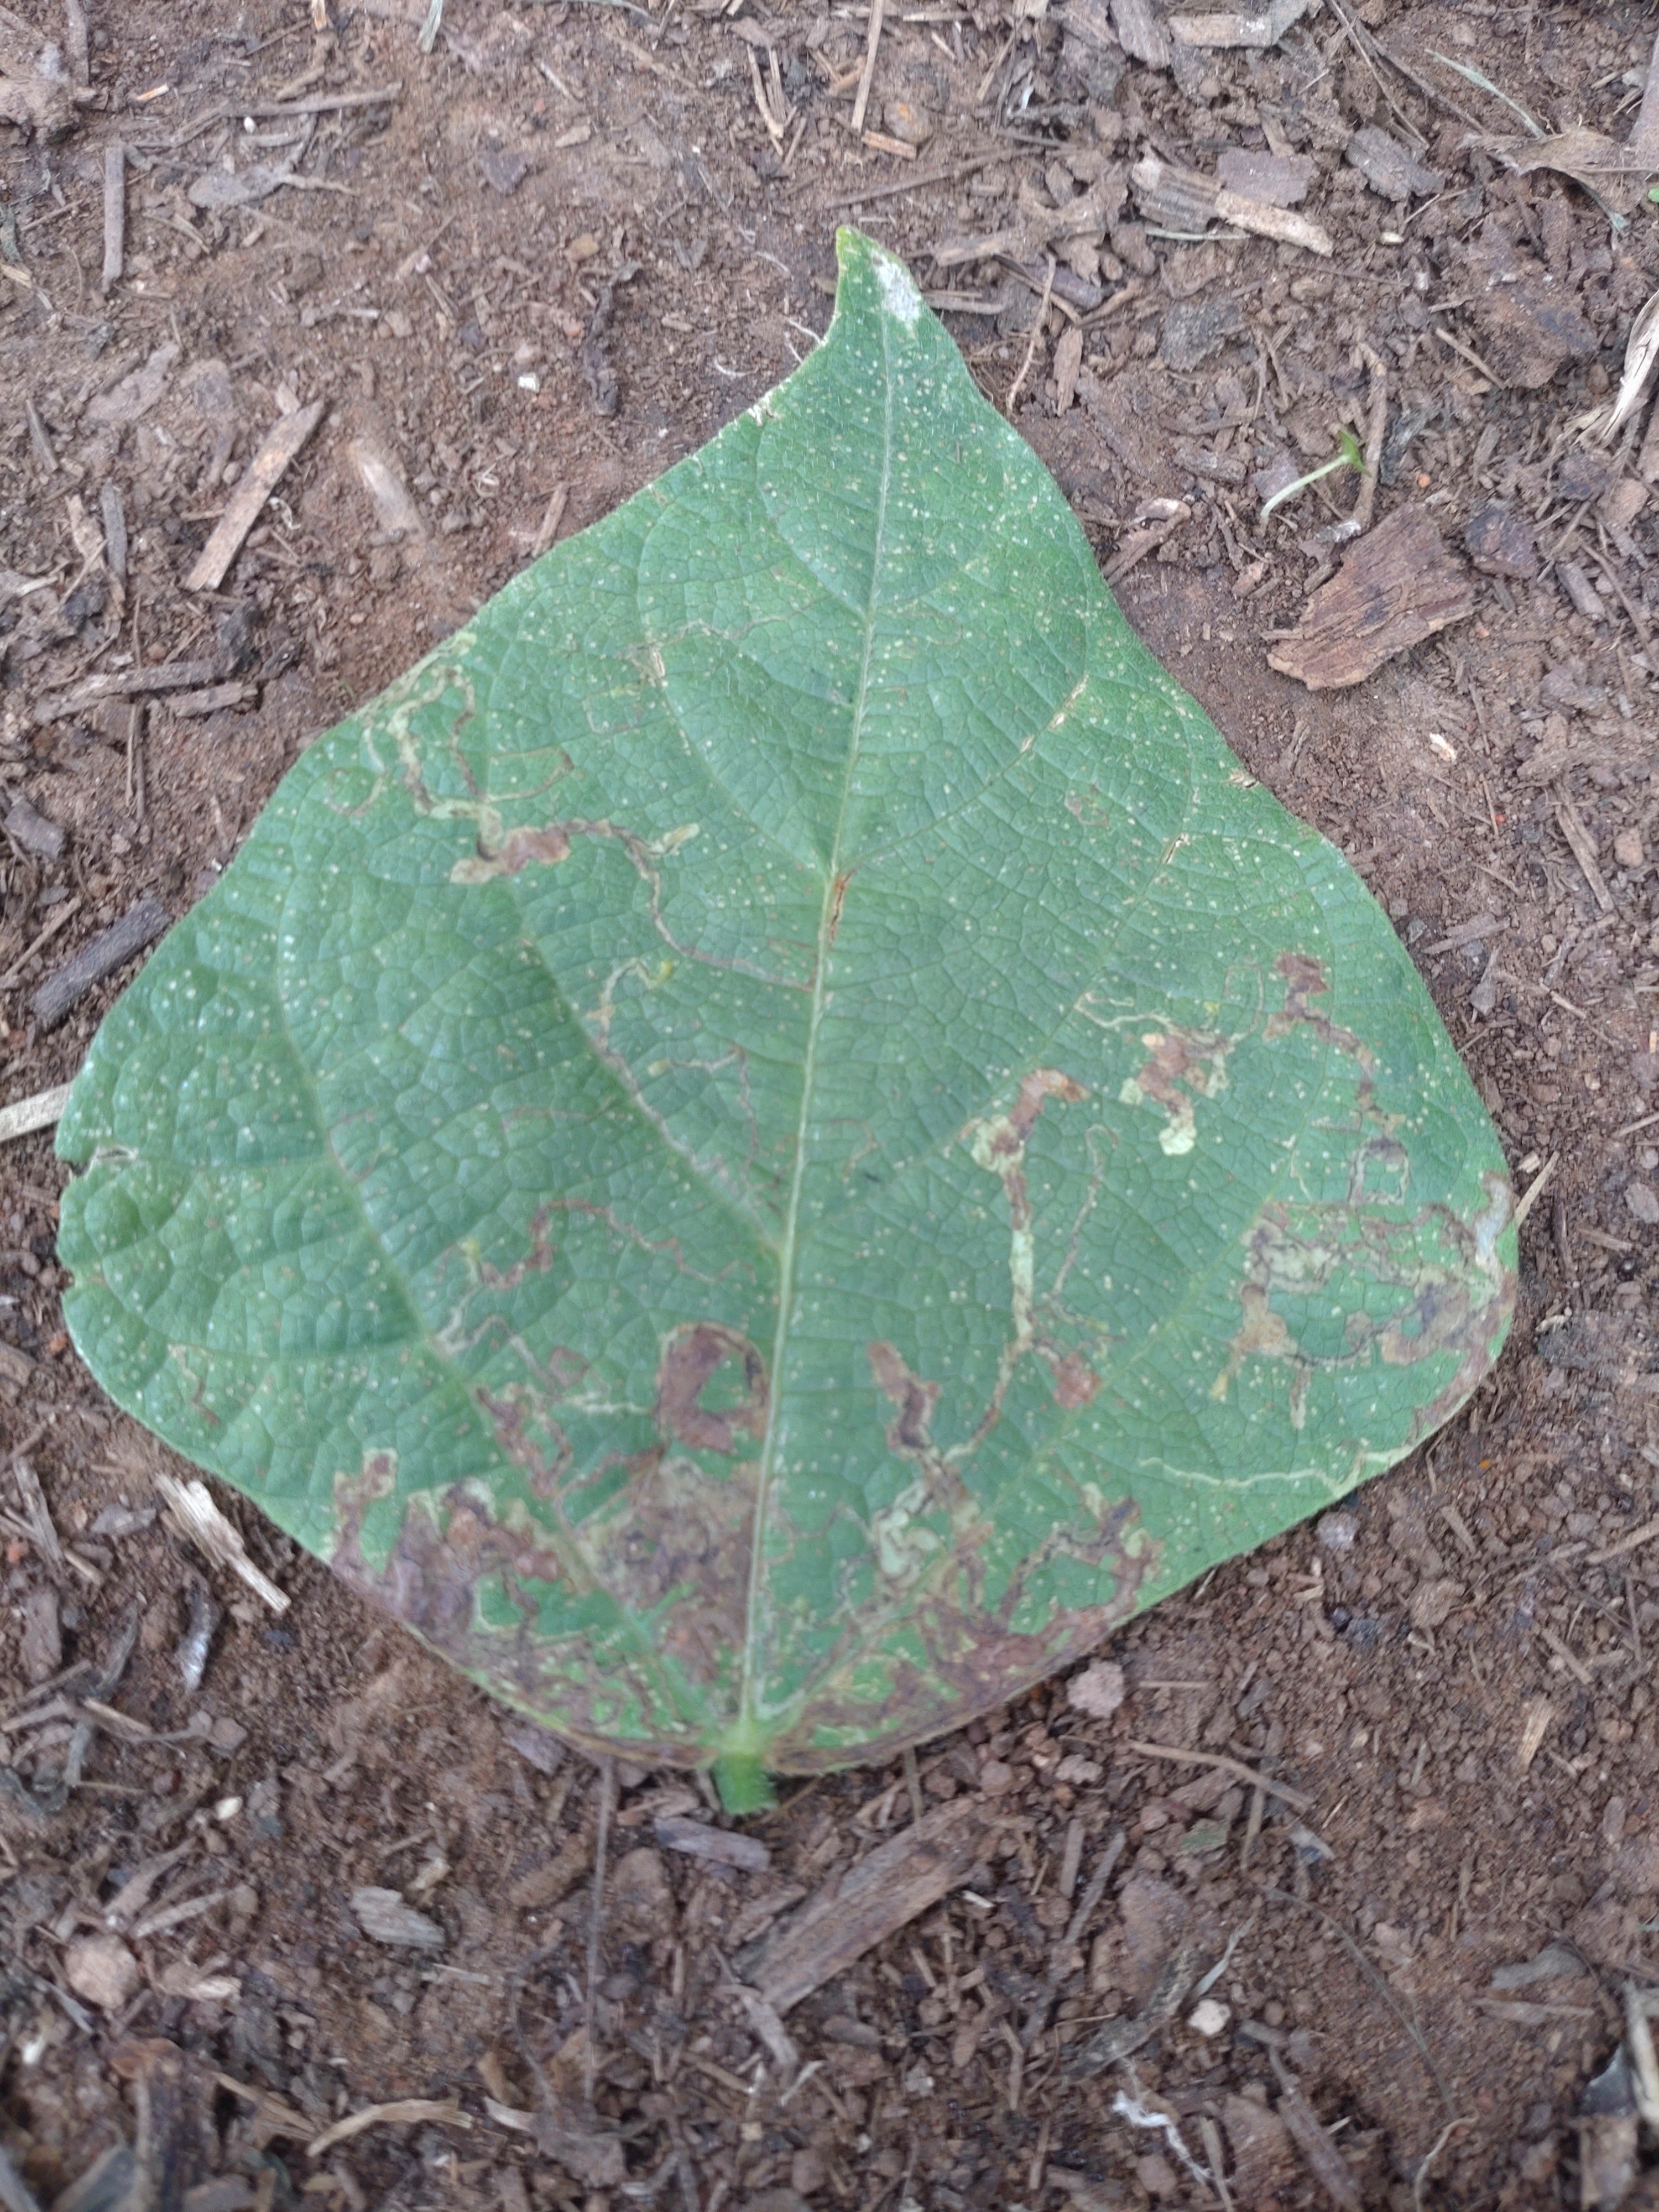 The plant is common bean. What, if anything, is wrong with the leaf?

anthracnose
